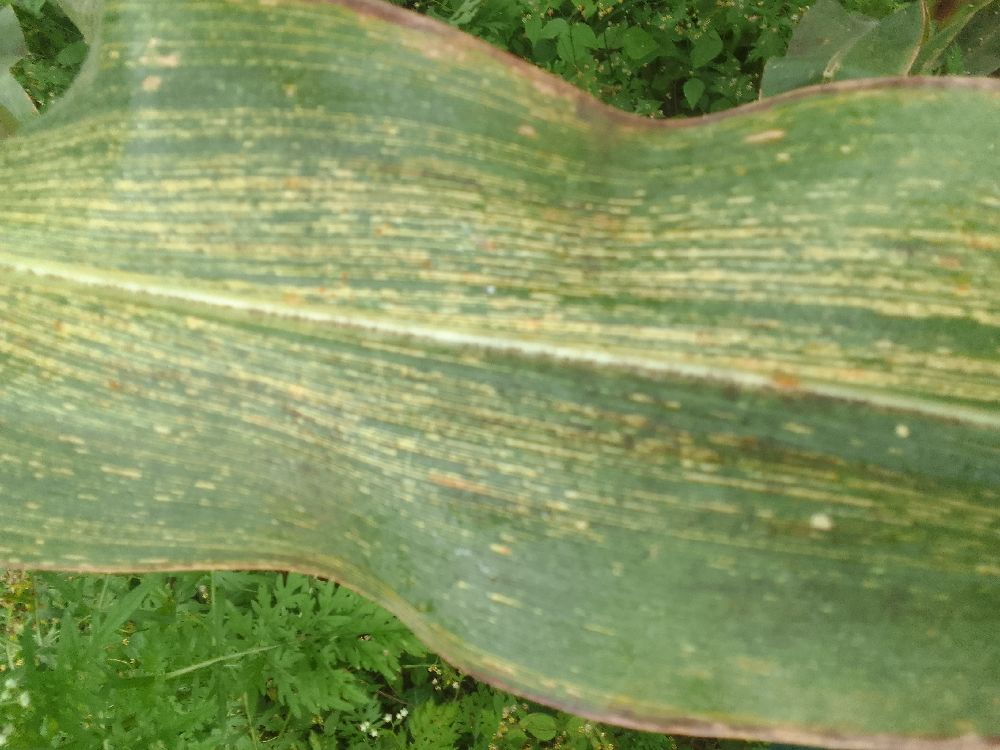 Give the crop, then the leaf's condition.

maize, maize streak virus
